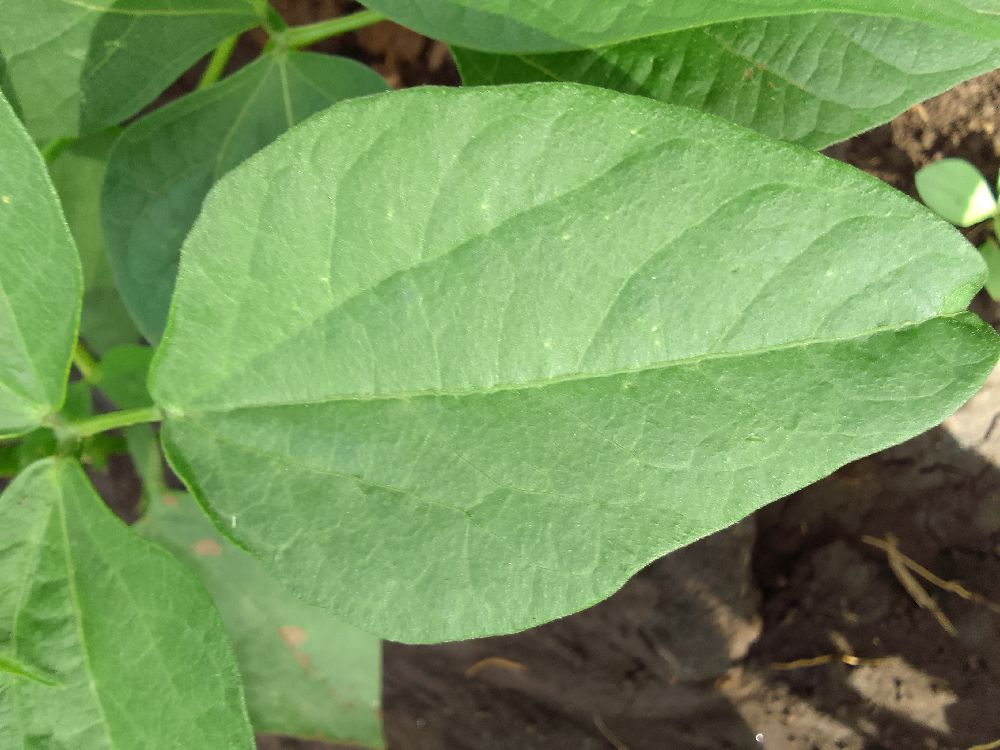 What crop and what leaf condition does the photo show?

common bean, healthy
